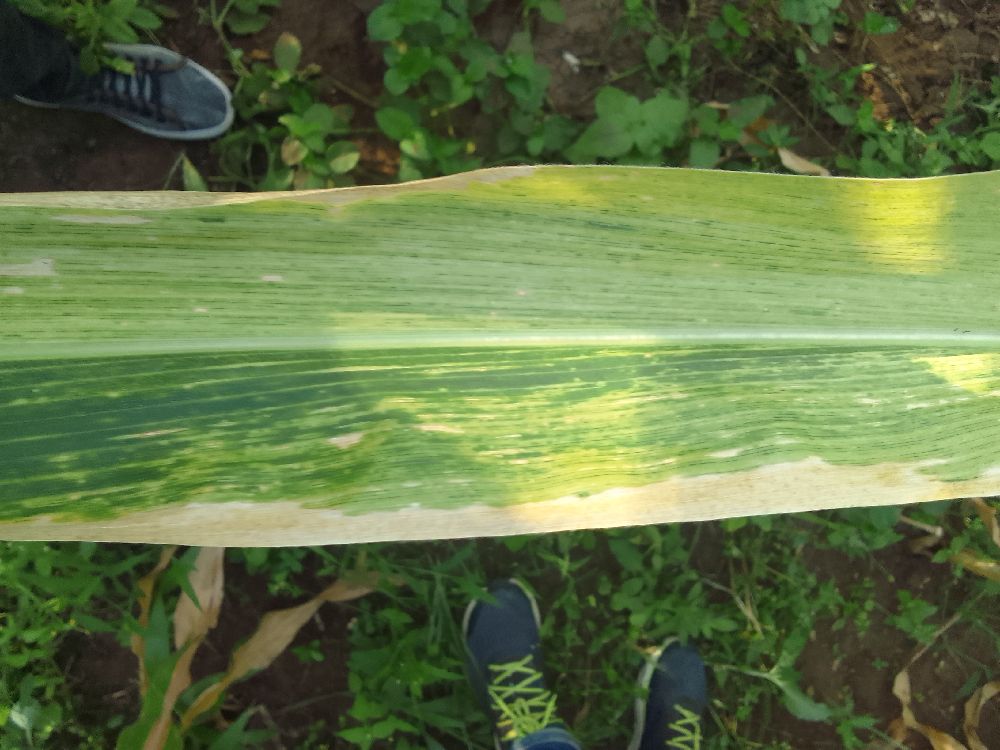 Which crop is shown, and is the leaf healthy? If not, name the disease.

maize, maize lethal necrosis
